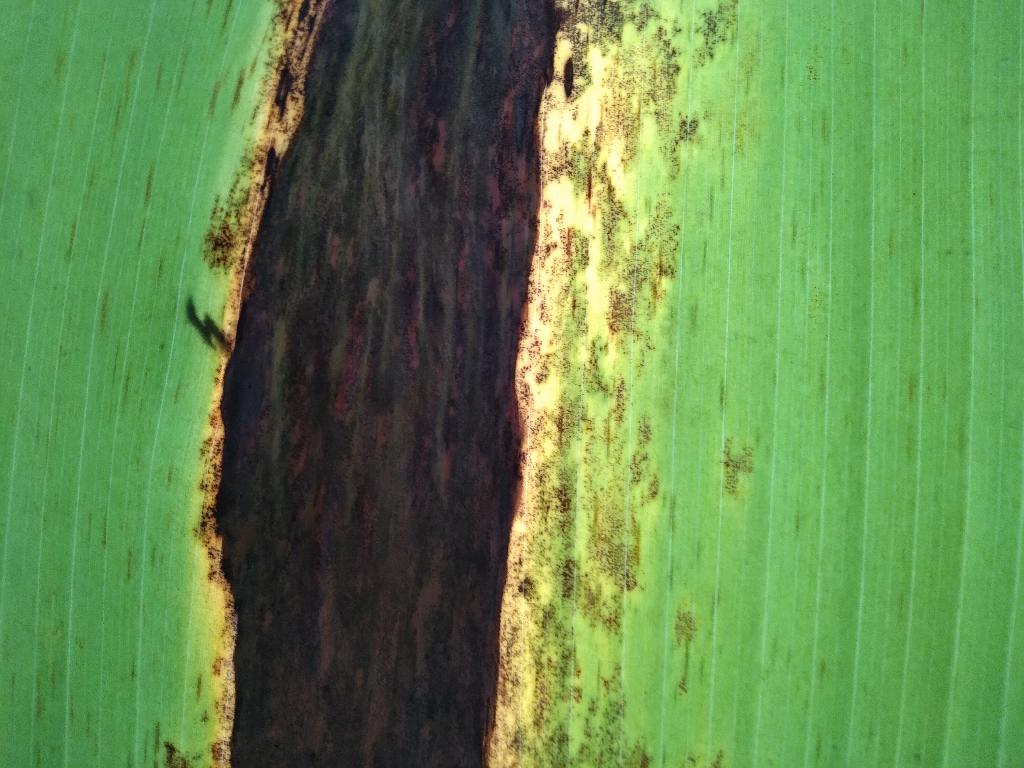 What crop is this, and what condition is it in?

banana, black sigatoka
